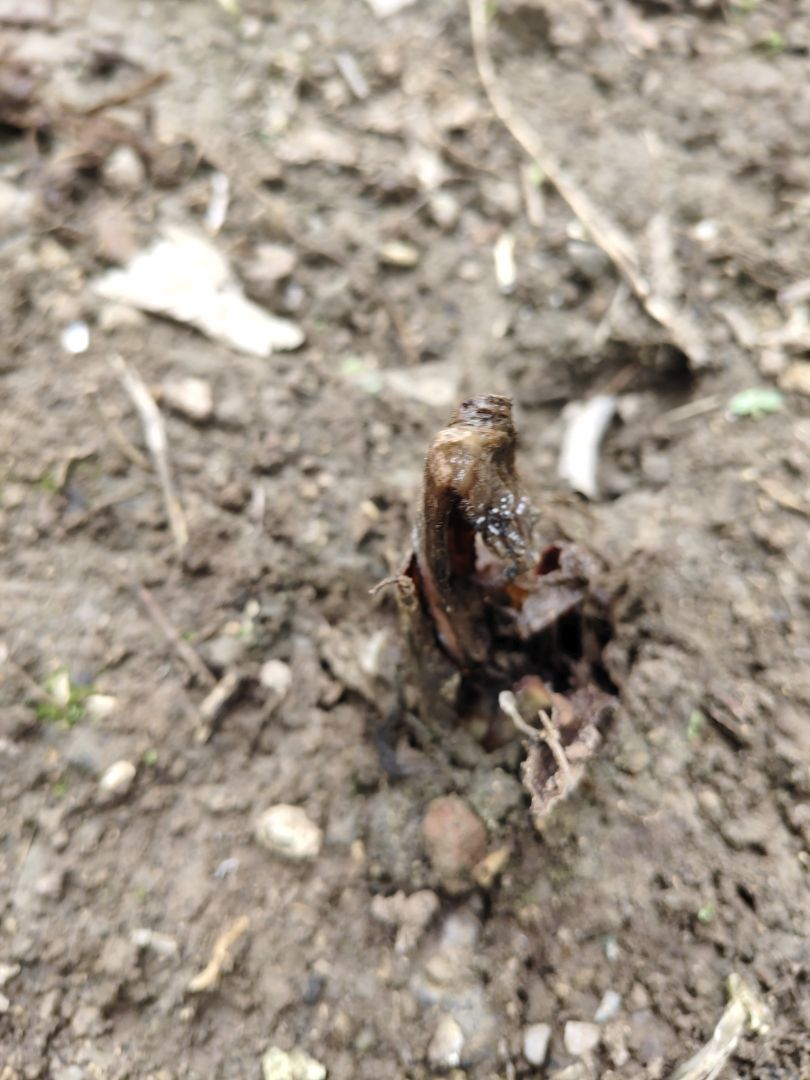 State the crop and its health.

taro, root rot
